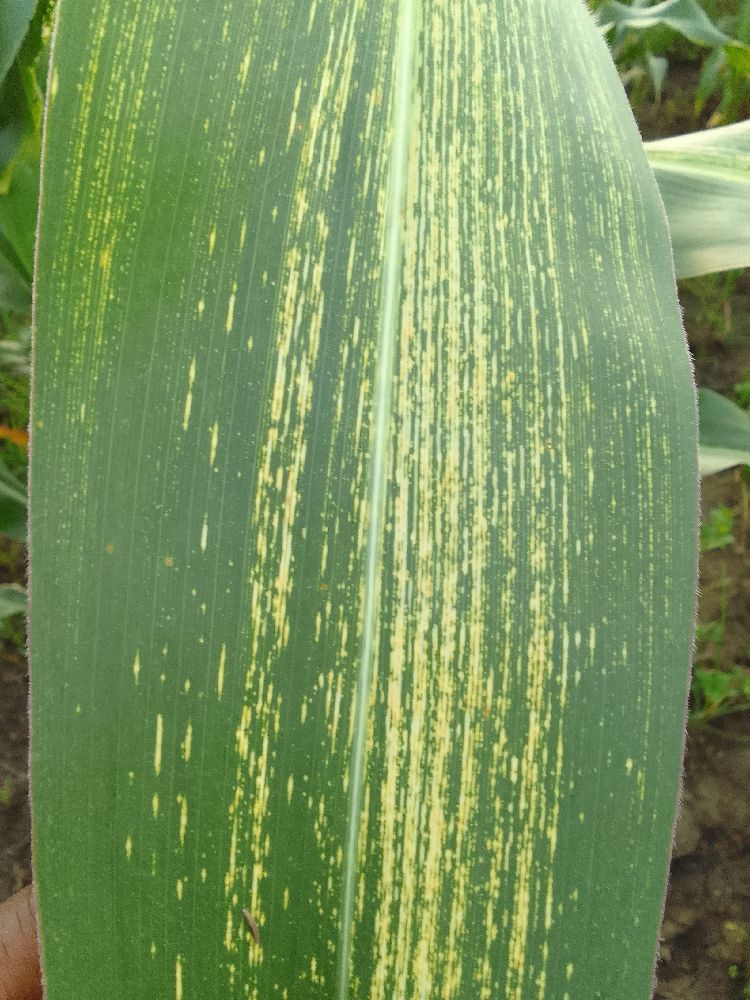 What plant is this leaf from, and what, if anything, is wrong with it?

maize, maize streak virus
